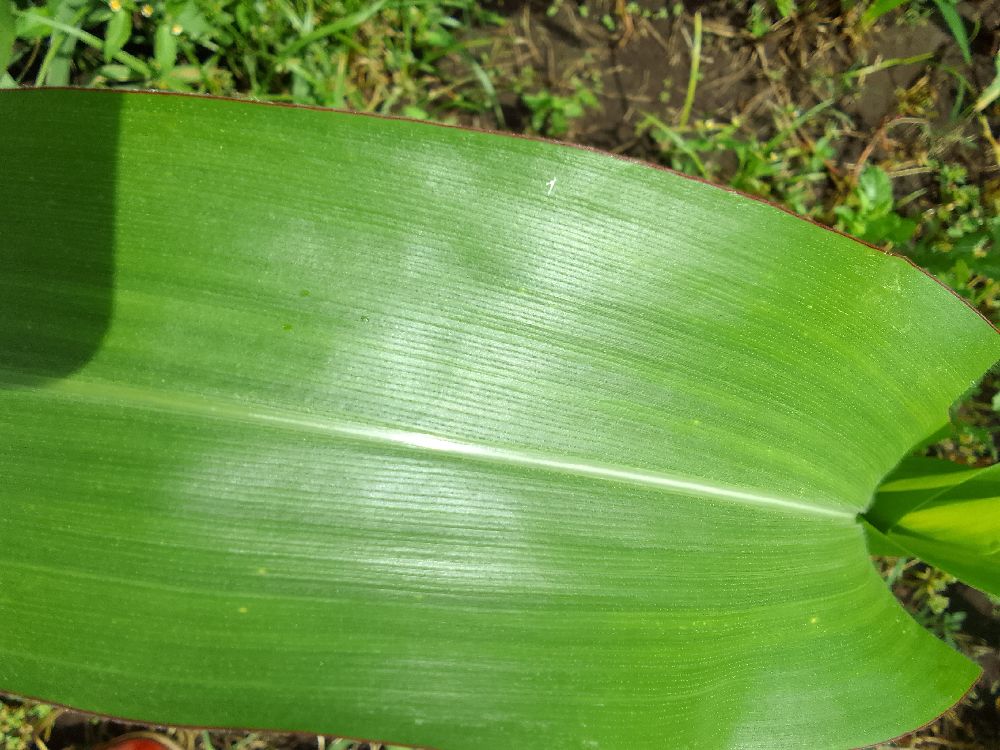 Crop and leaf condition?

maize, healthy
